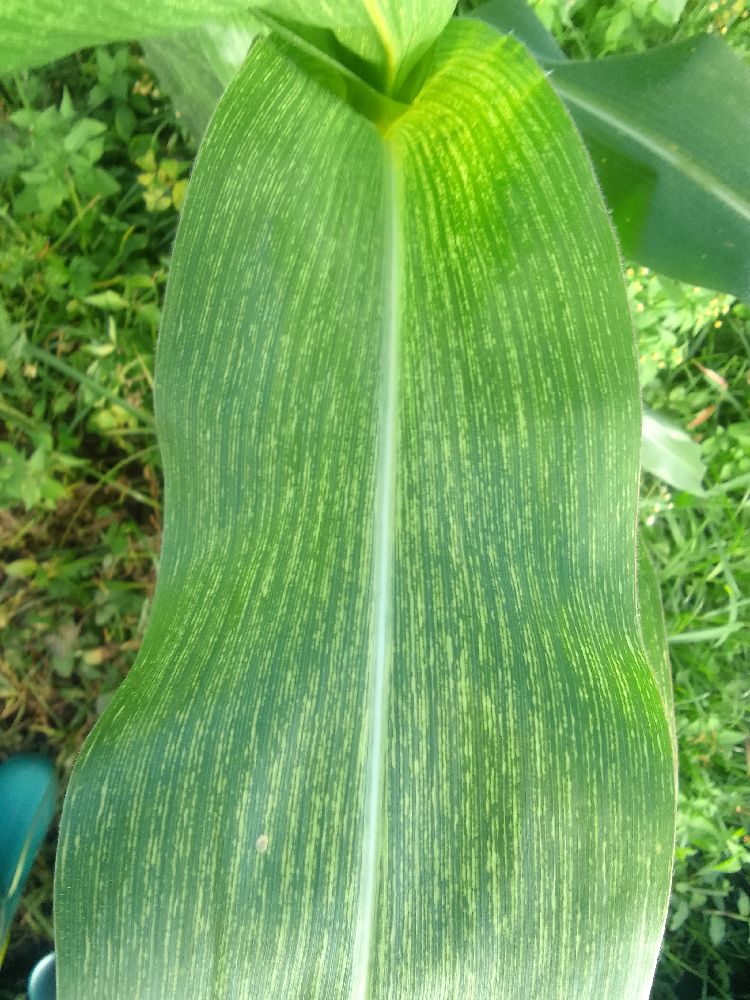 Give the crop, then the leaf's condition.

maize, maize streak virus
